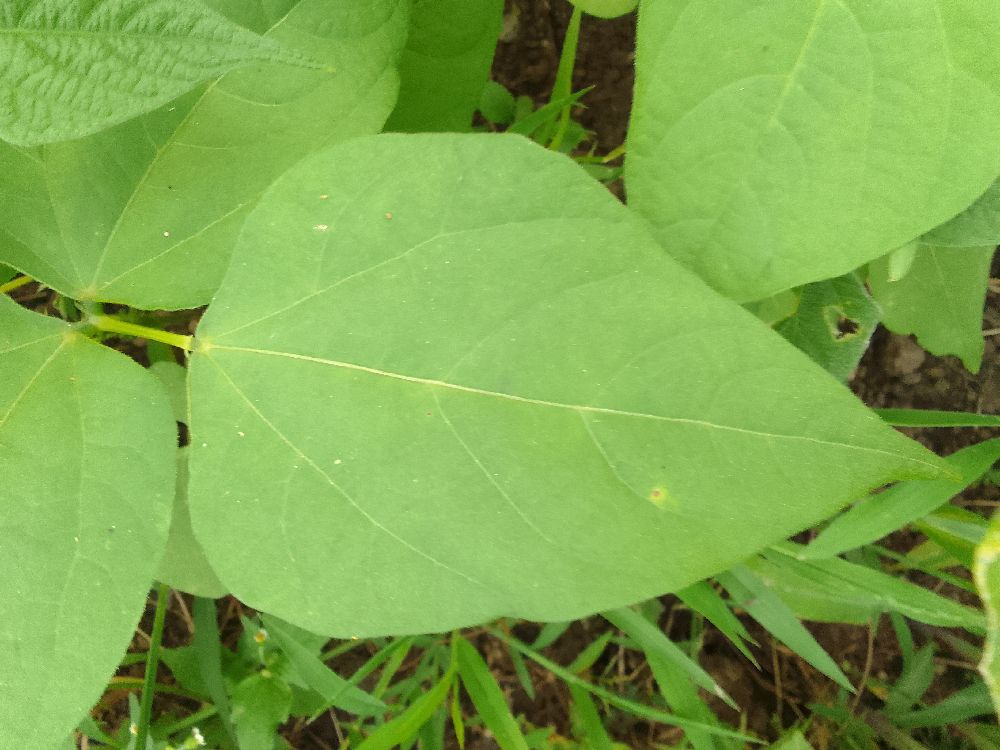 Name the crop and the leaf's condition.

common bean, healthy
